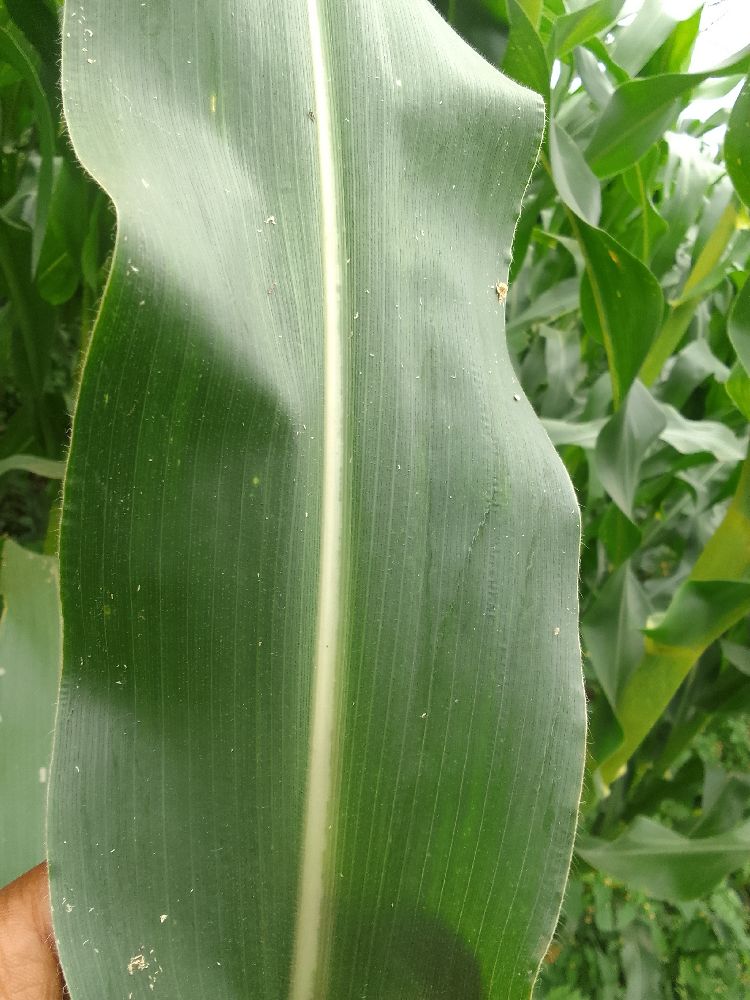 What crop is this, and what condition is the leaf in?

maize, healthy
